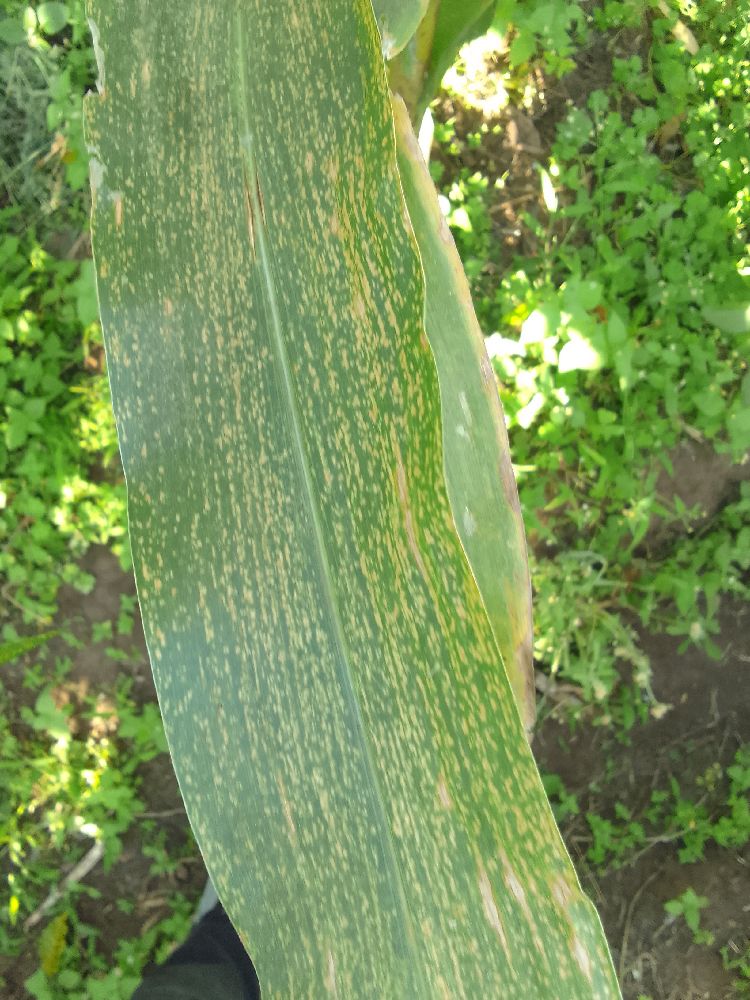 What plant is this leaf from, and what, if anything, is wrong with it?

maize, maize lethal necrosis
